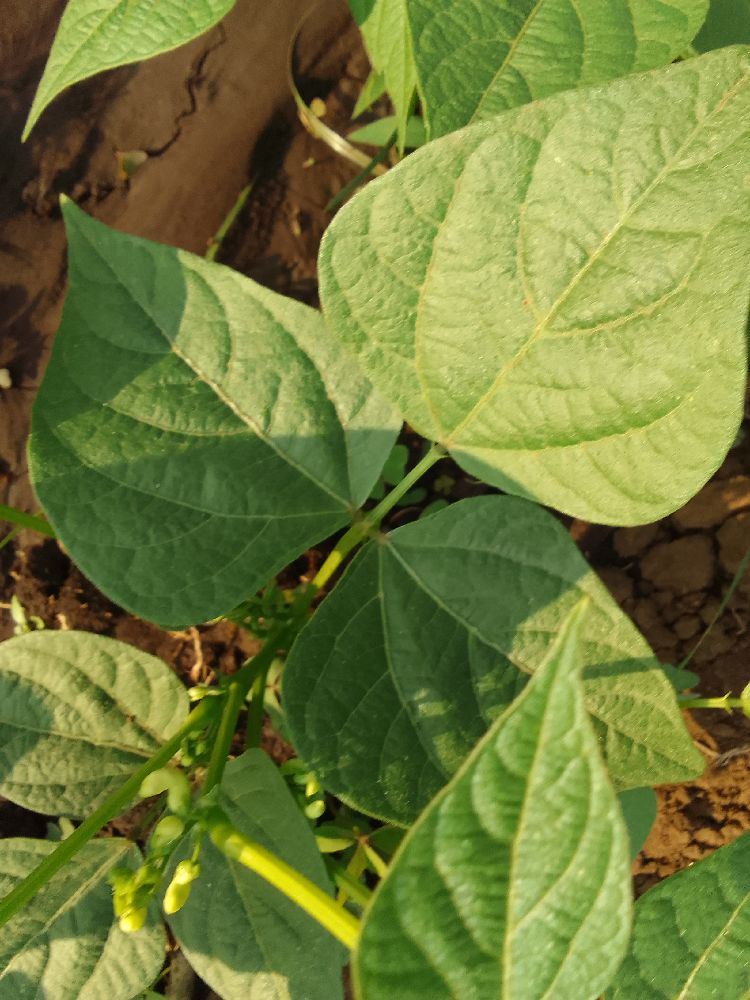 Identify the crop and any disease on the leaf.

common bean, healthy
